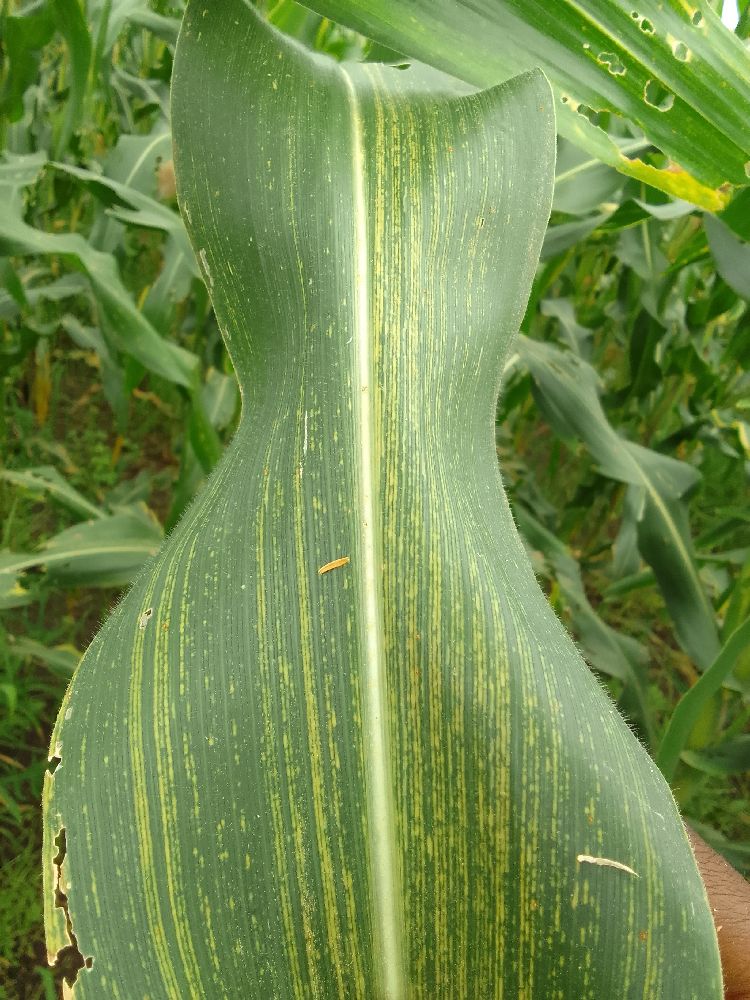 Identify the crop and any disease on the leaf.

maize, maize streak virus
